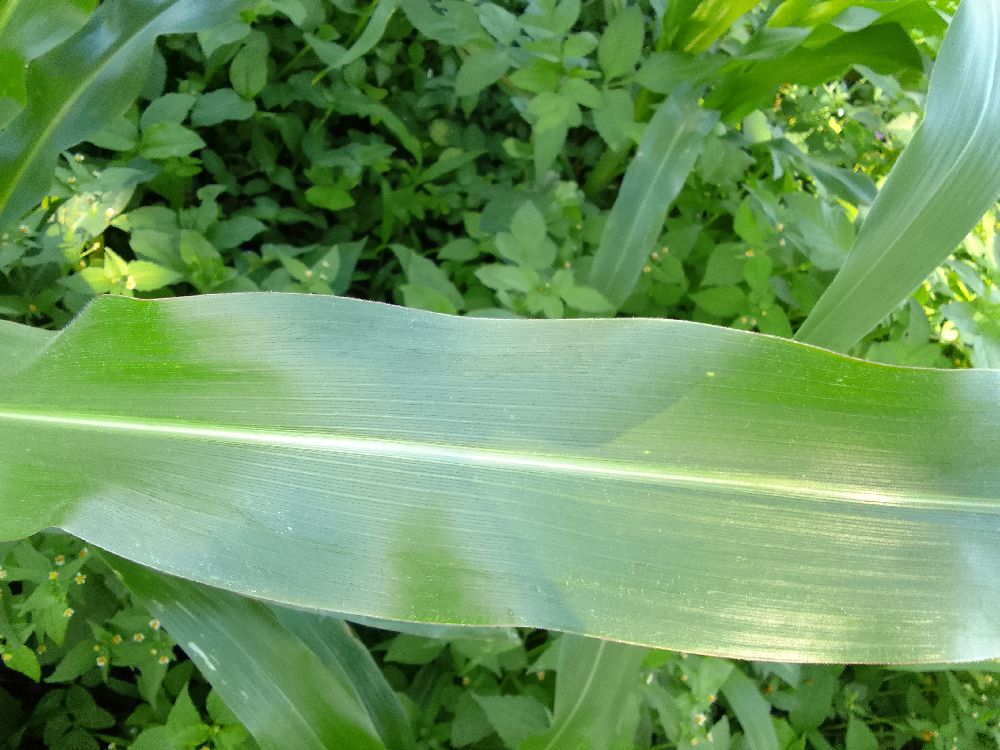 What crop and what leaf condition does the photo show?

maize, healthy
